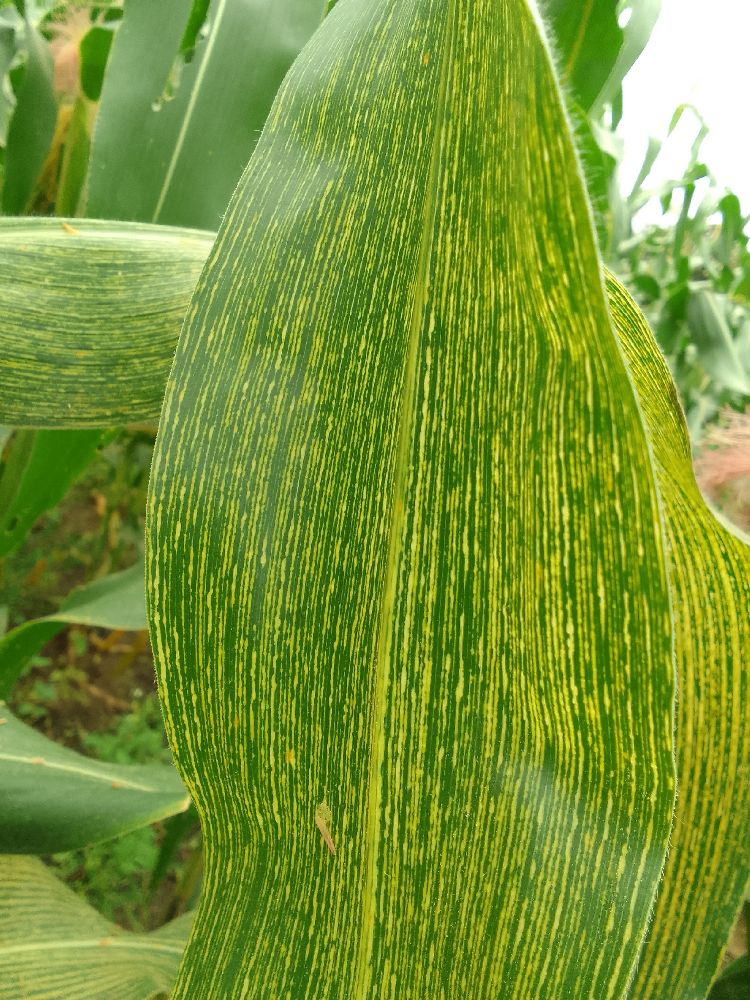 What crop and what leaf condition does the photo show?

maize, maize streak virus
